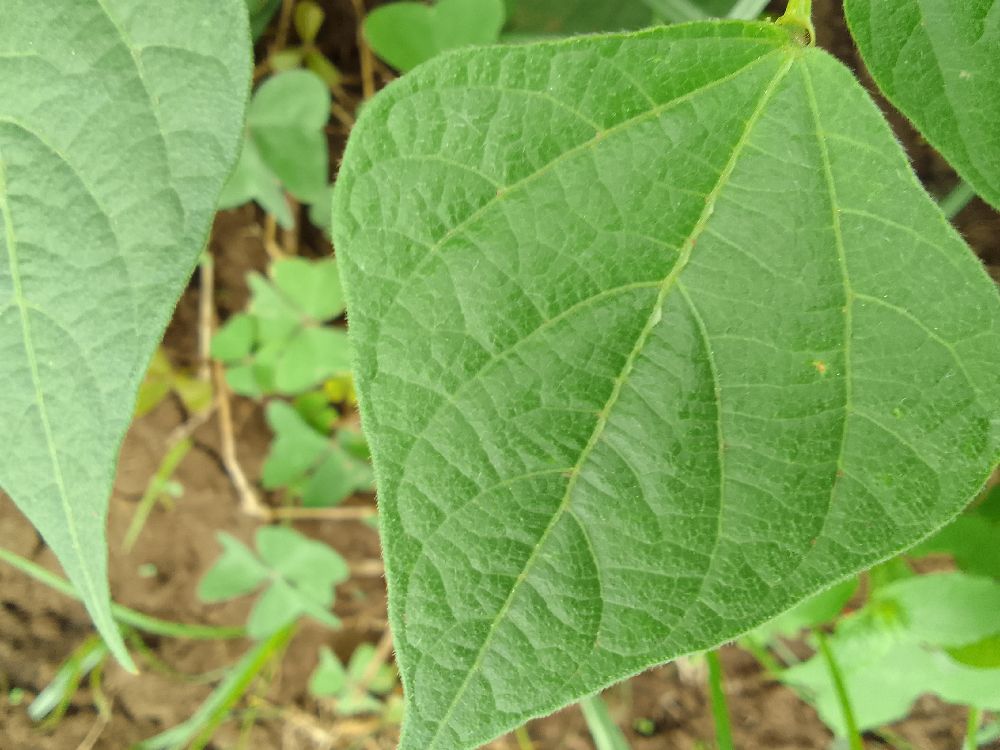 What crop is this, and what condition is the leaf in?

common bean, healthy
